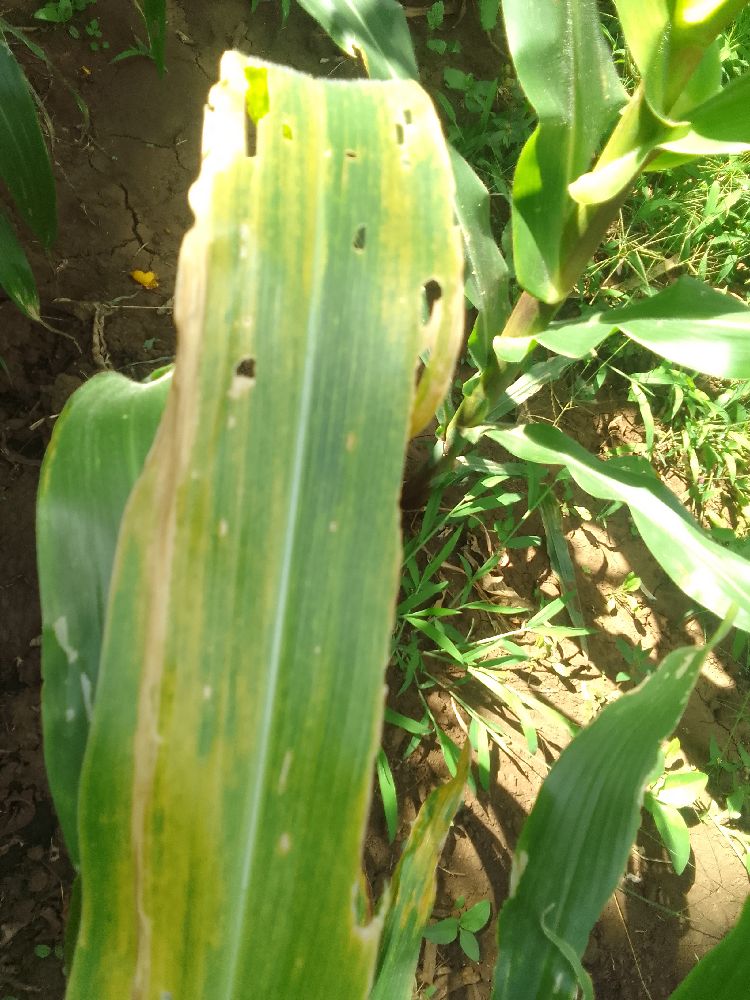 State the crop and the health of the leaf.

maize, maize lethal necrosis
